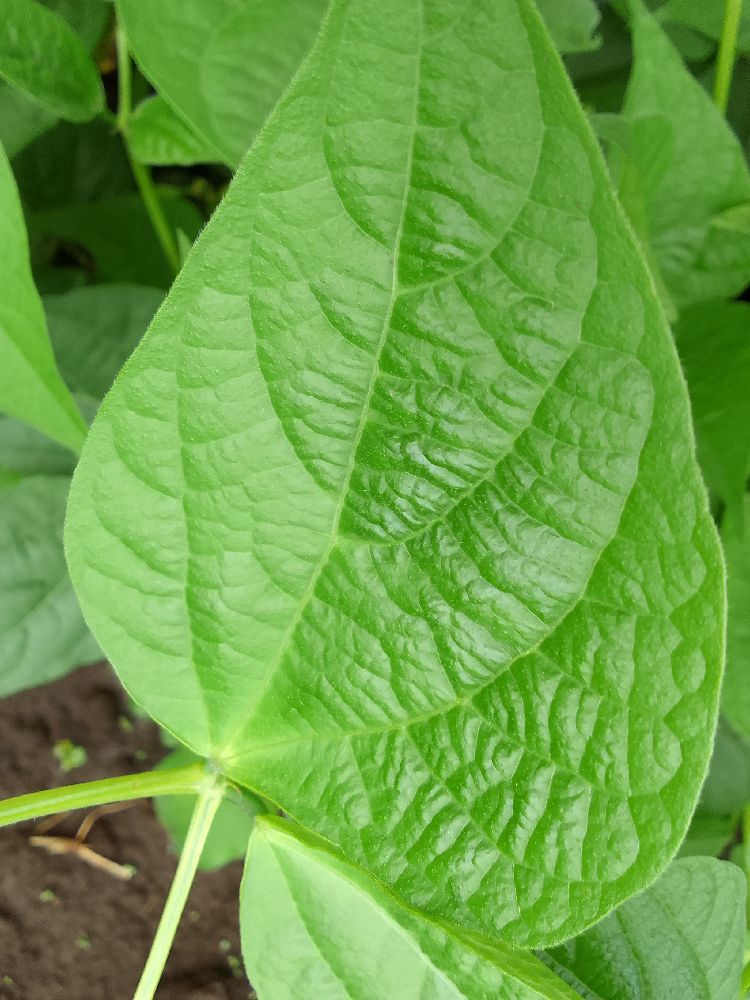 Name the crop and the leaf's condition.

common bean, healthy
